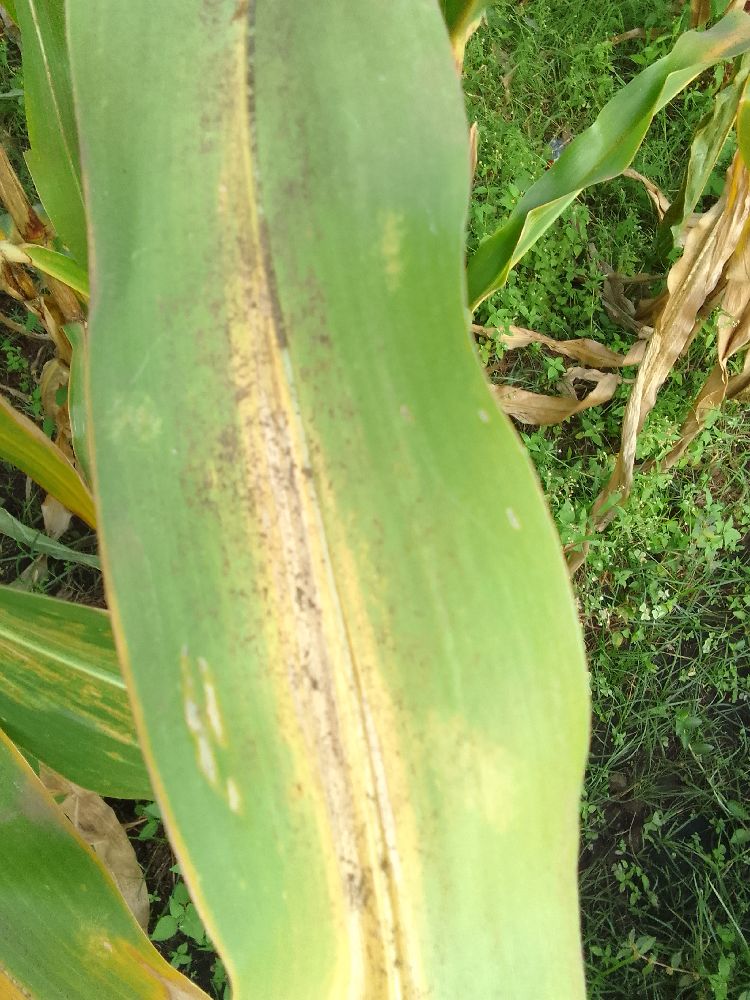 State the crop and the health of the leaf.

maize, maize lethal necrosis
